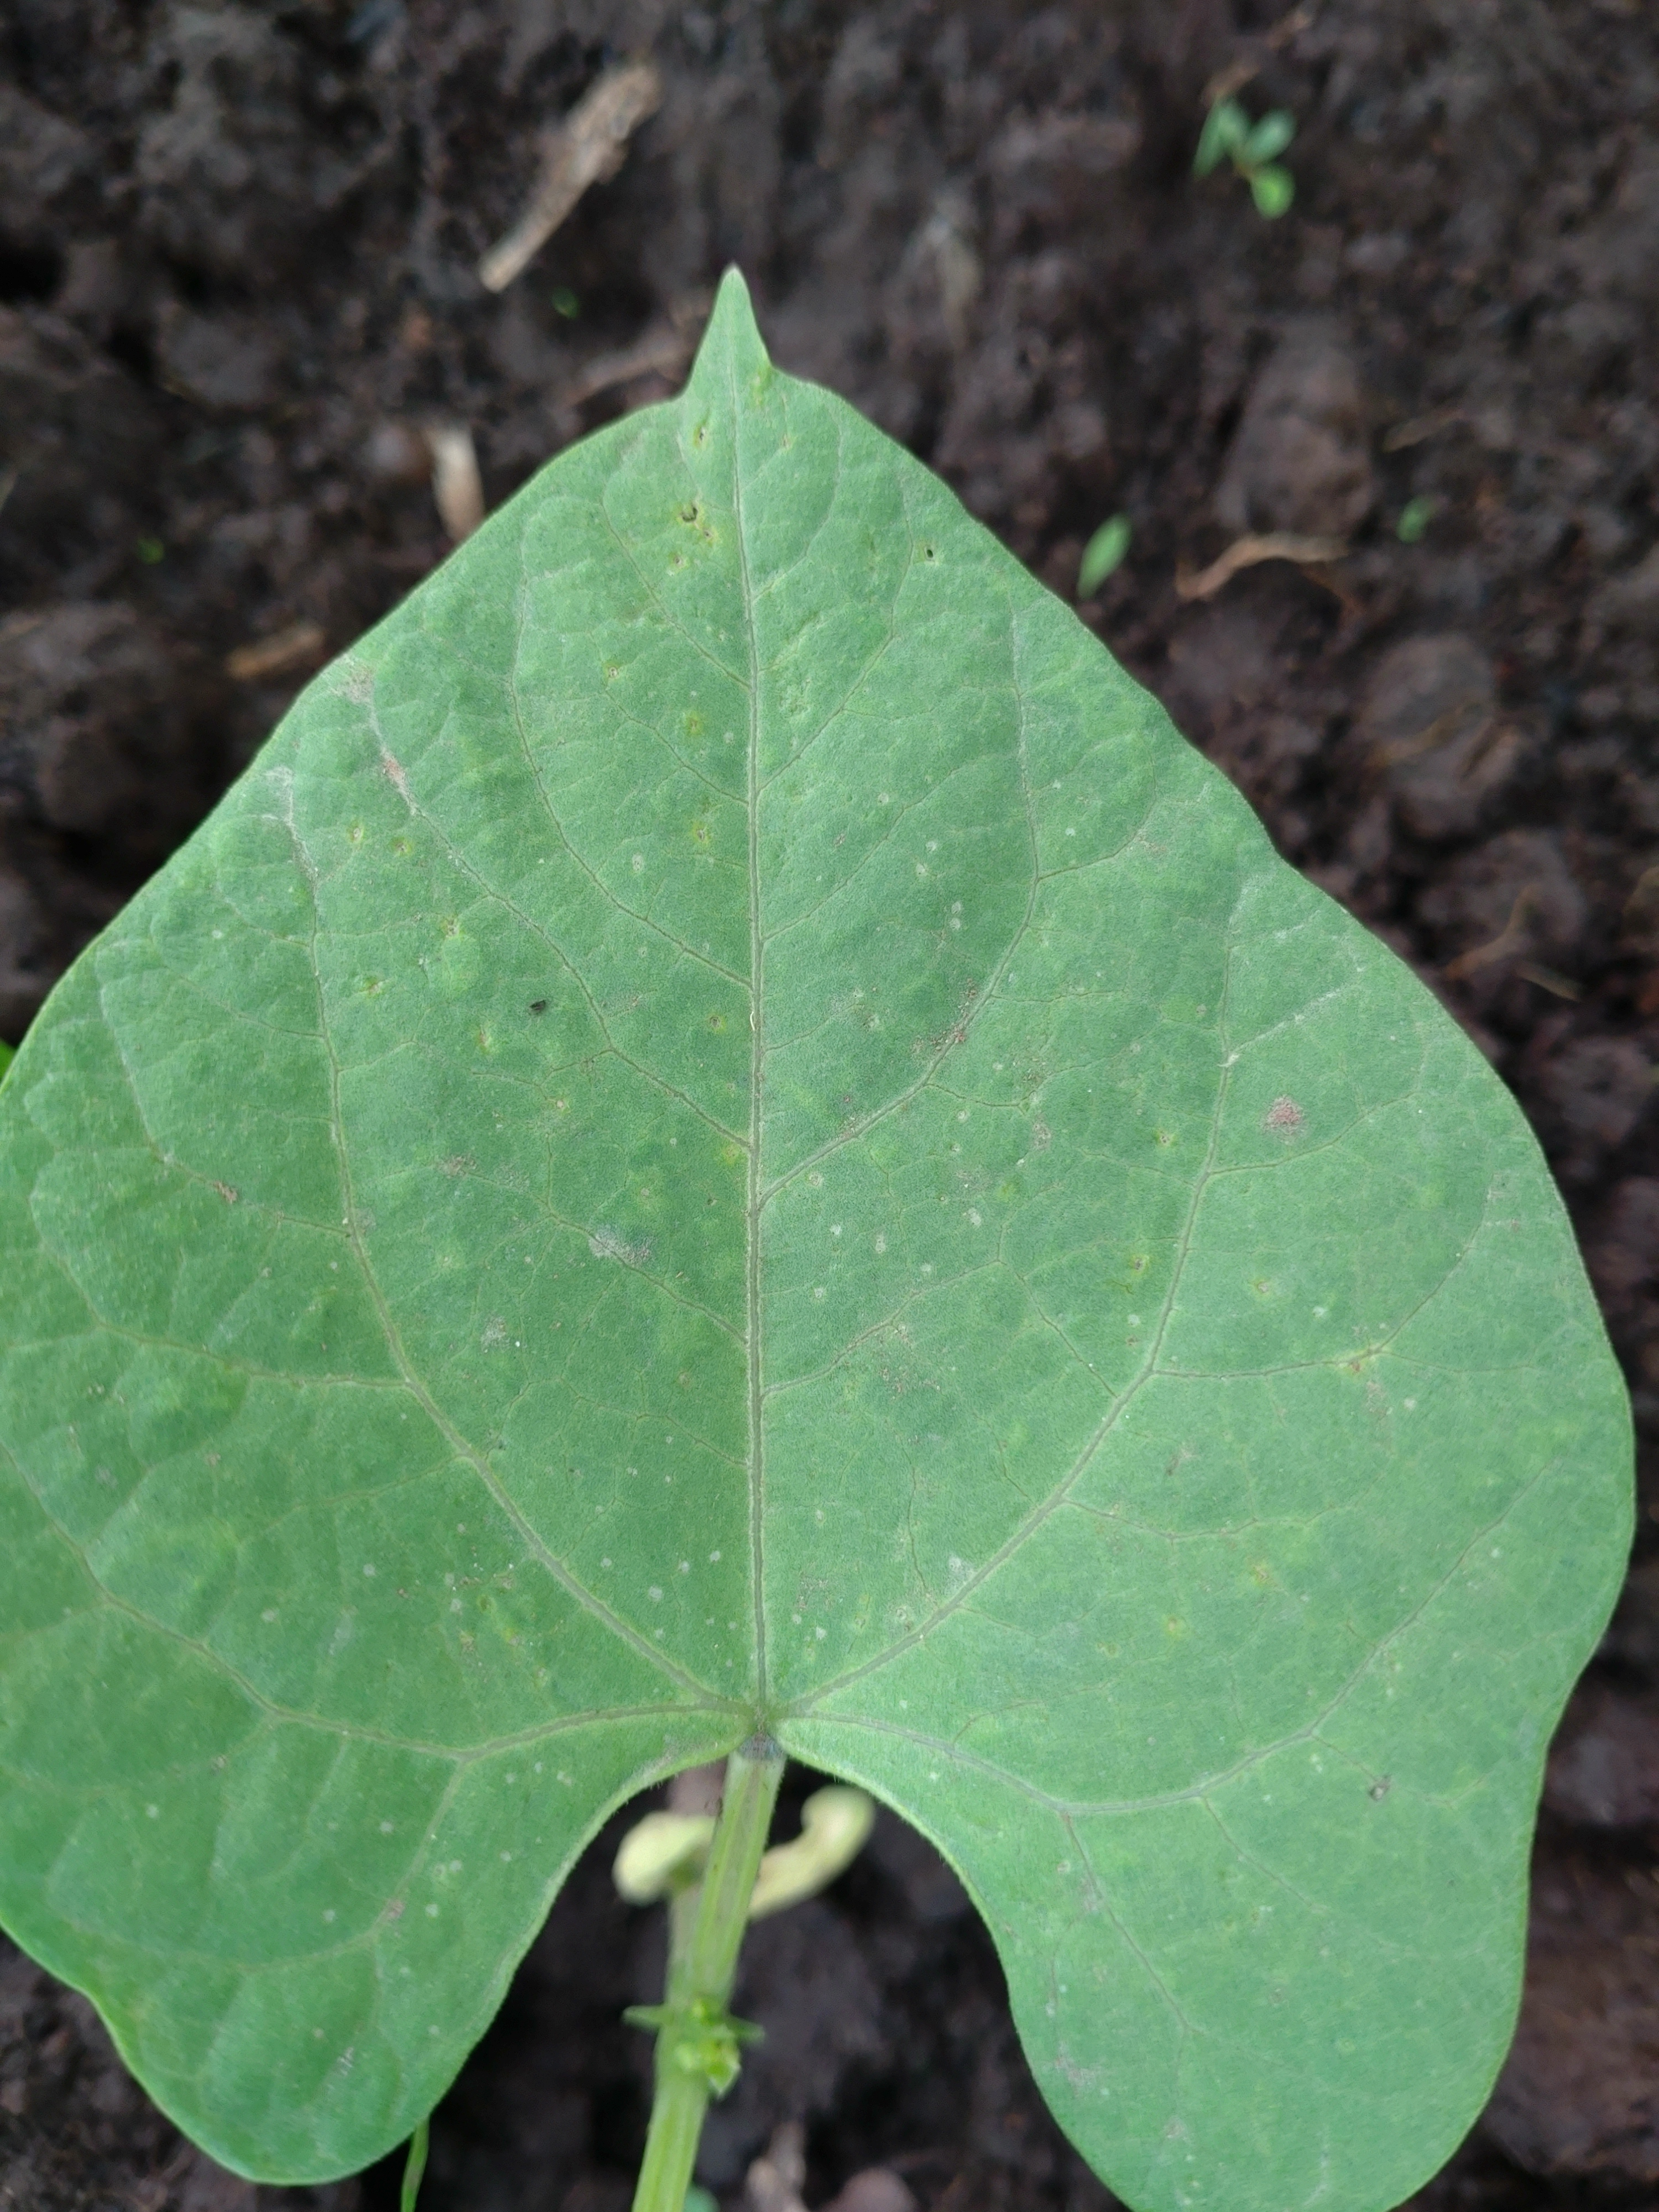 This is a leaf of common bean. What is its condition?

healthy
